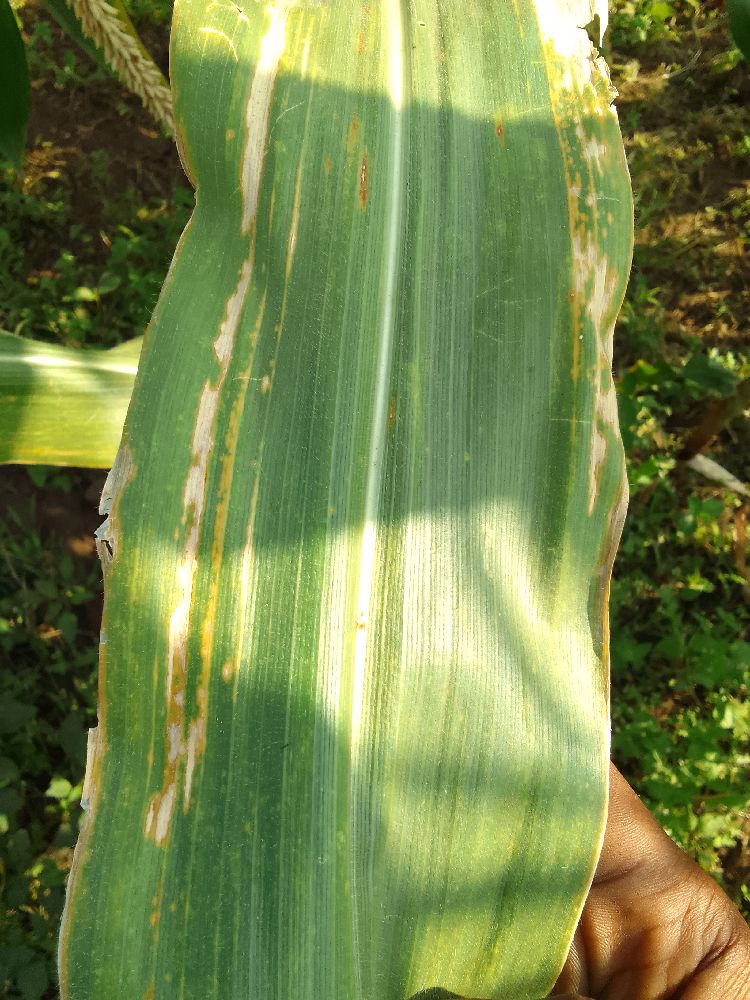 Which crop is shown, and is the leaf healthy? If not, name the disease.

maize, maize lethal necrosis
